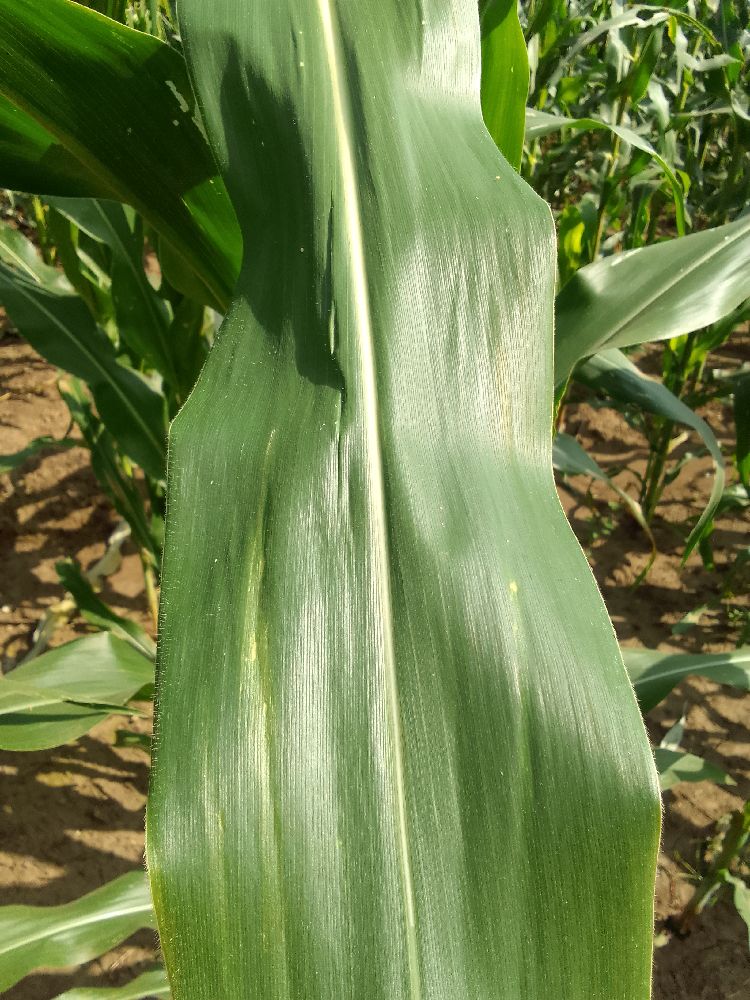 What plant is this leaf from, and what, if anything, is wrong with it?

maize, healthy
